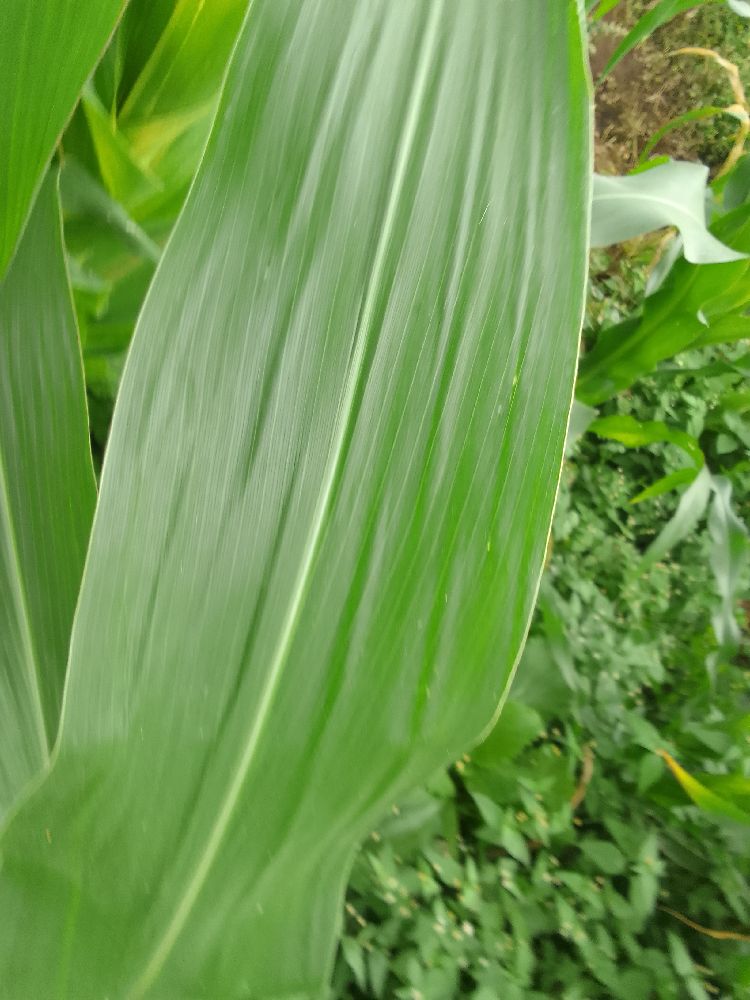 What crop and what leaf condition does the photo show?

maize, healthy
